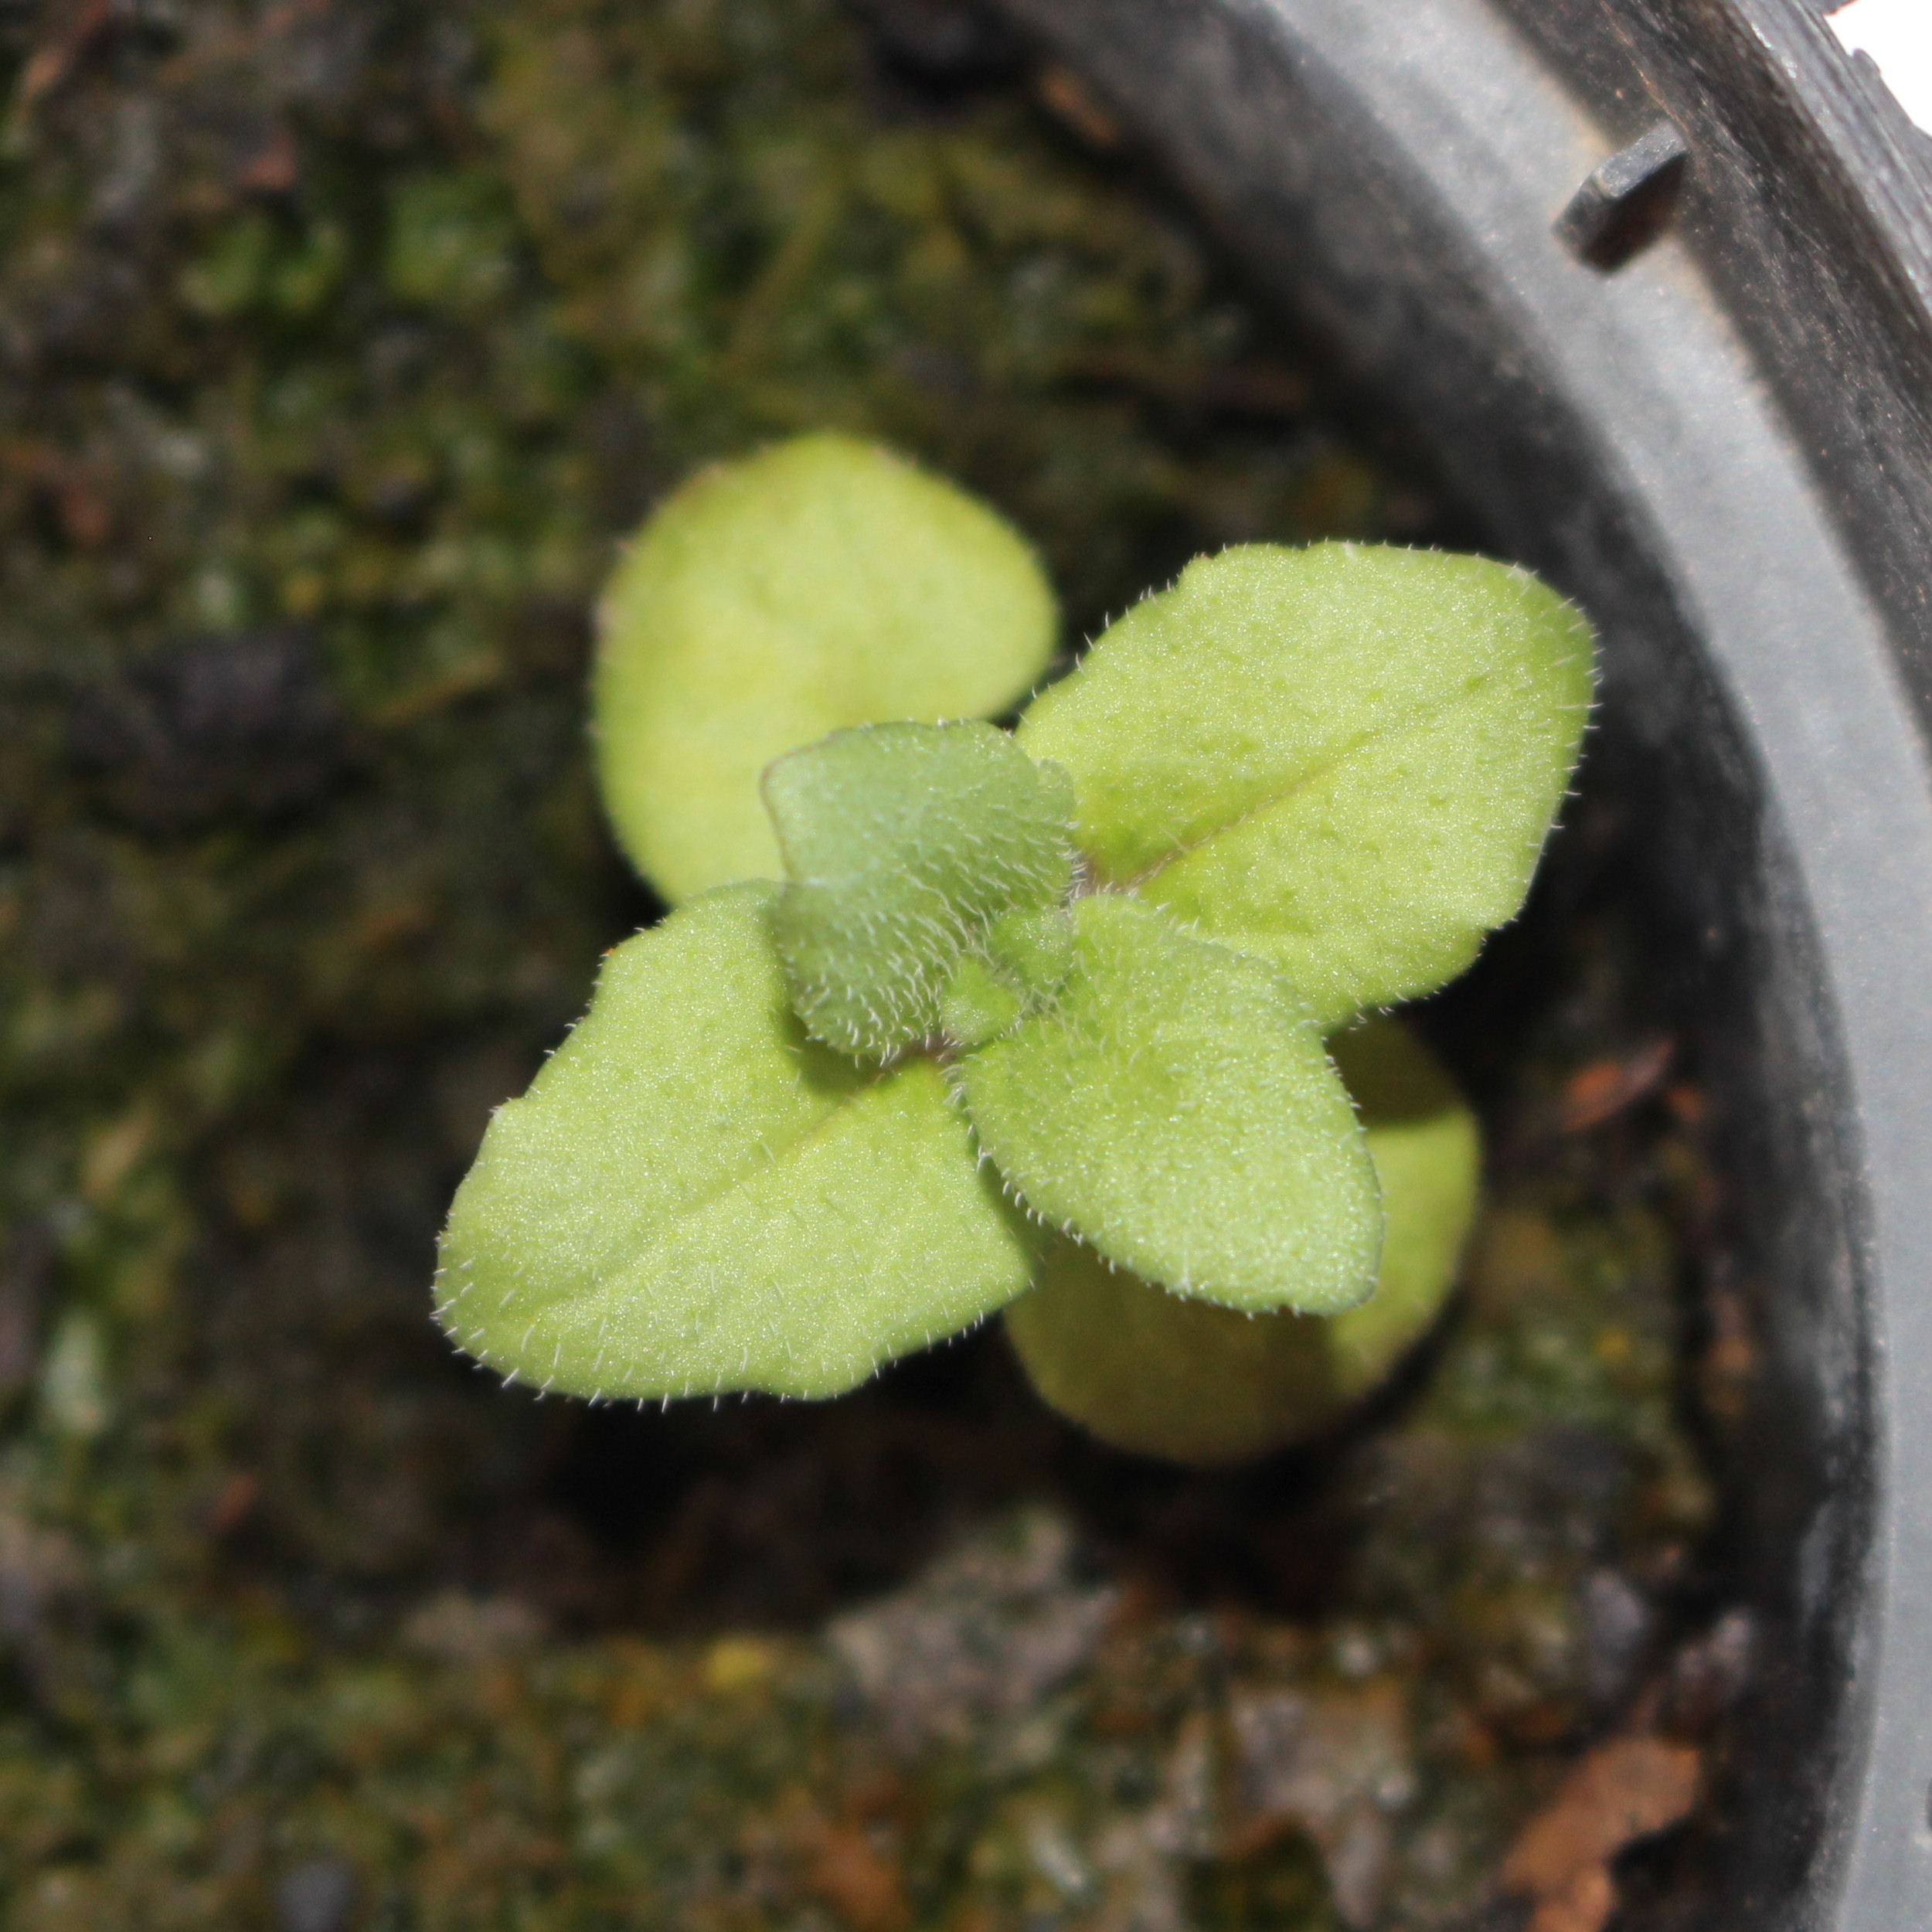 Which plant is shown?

Veronica persica
